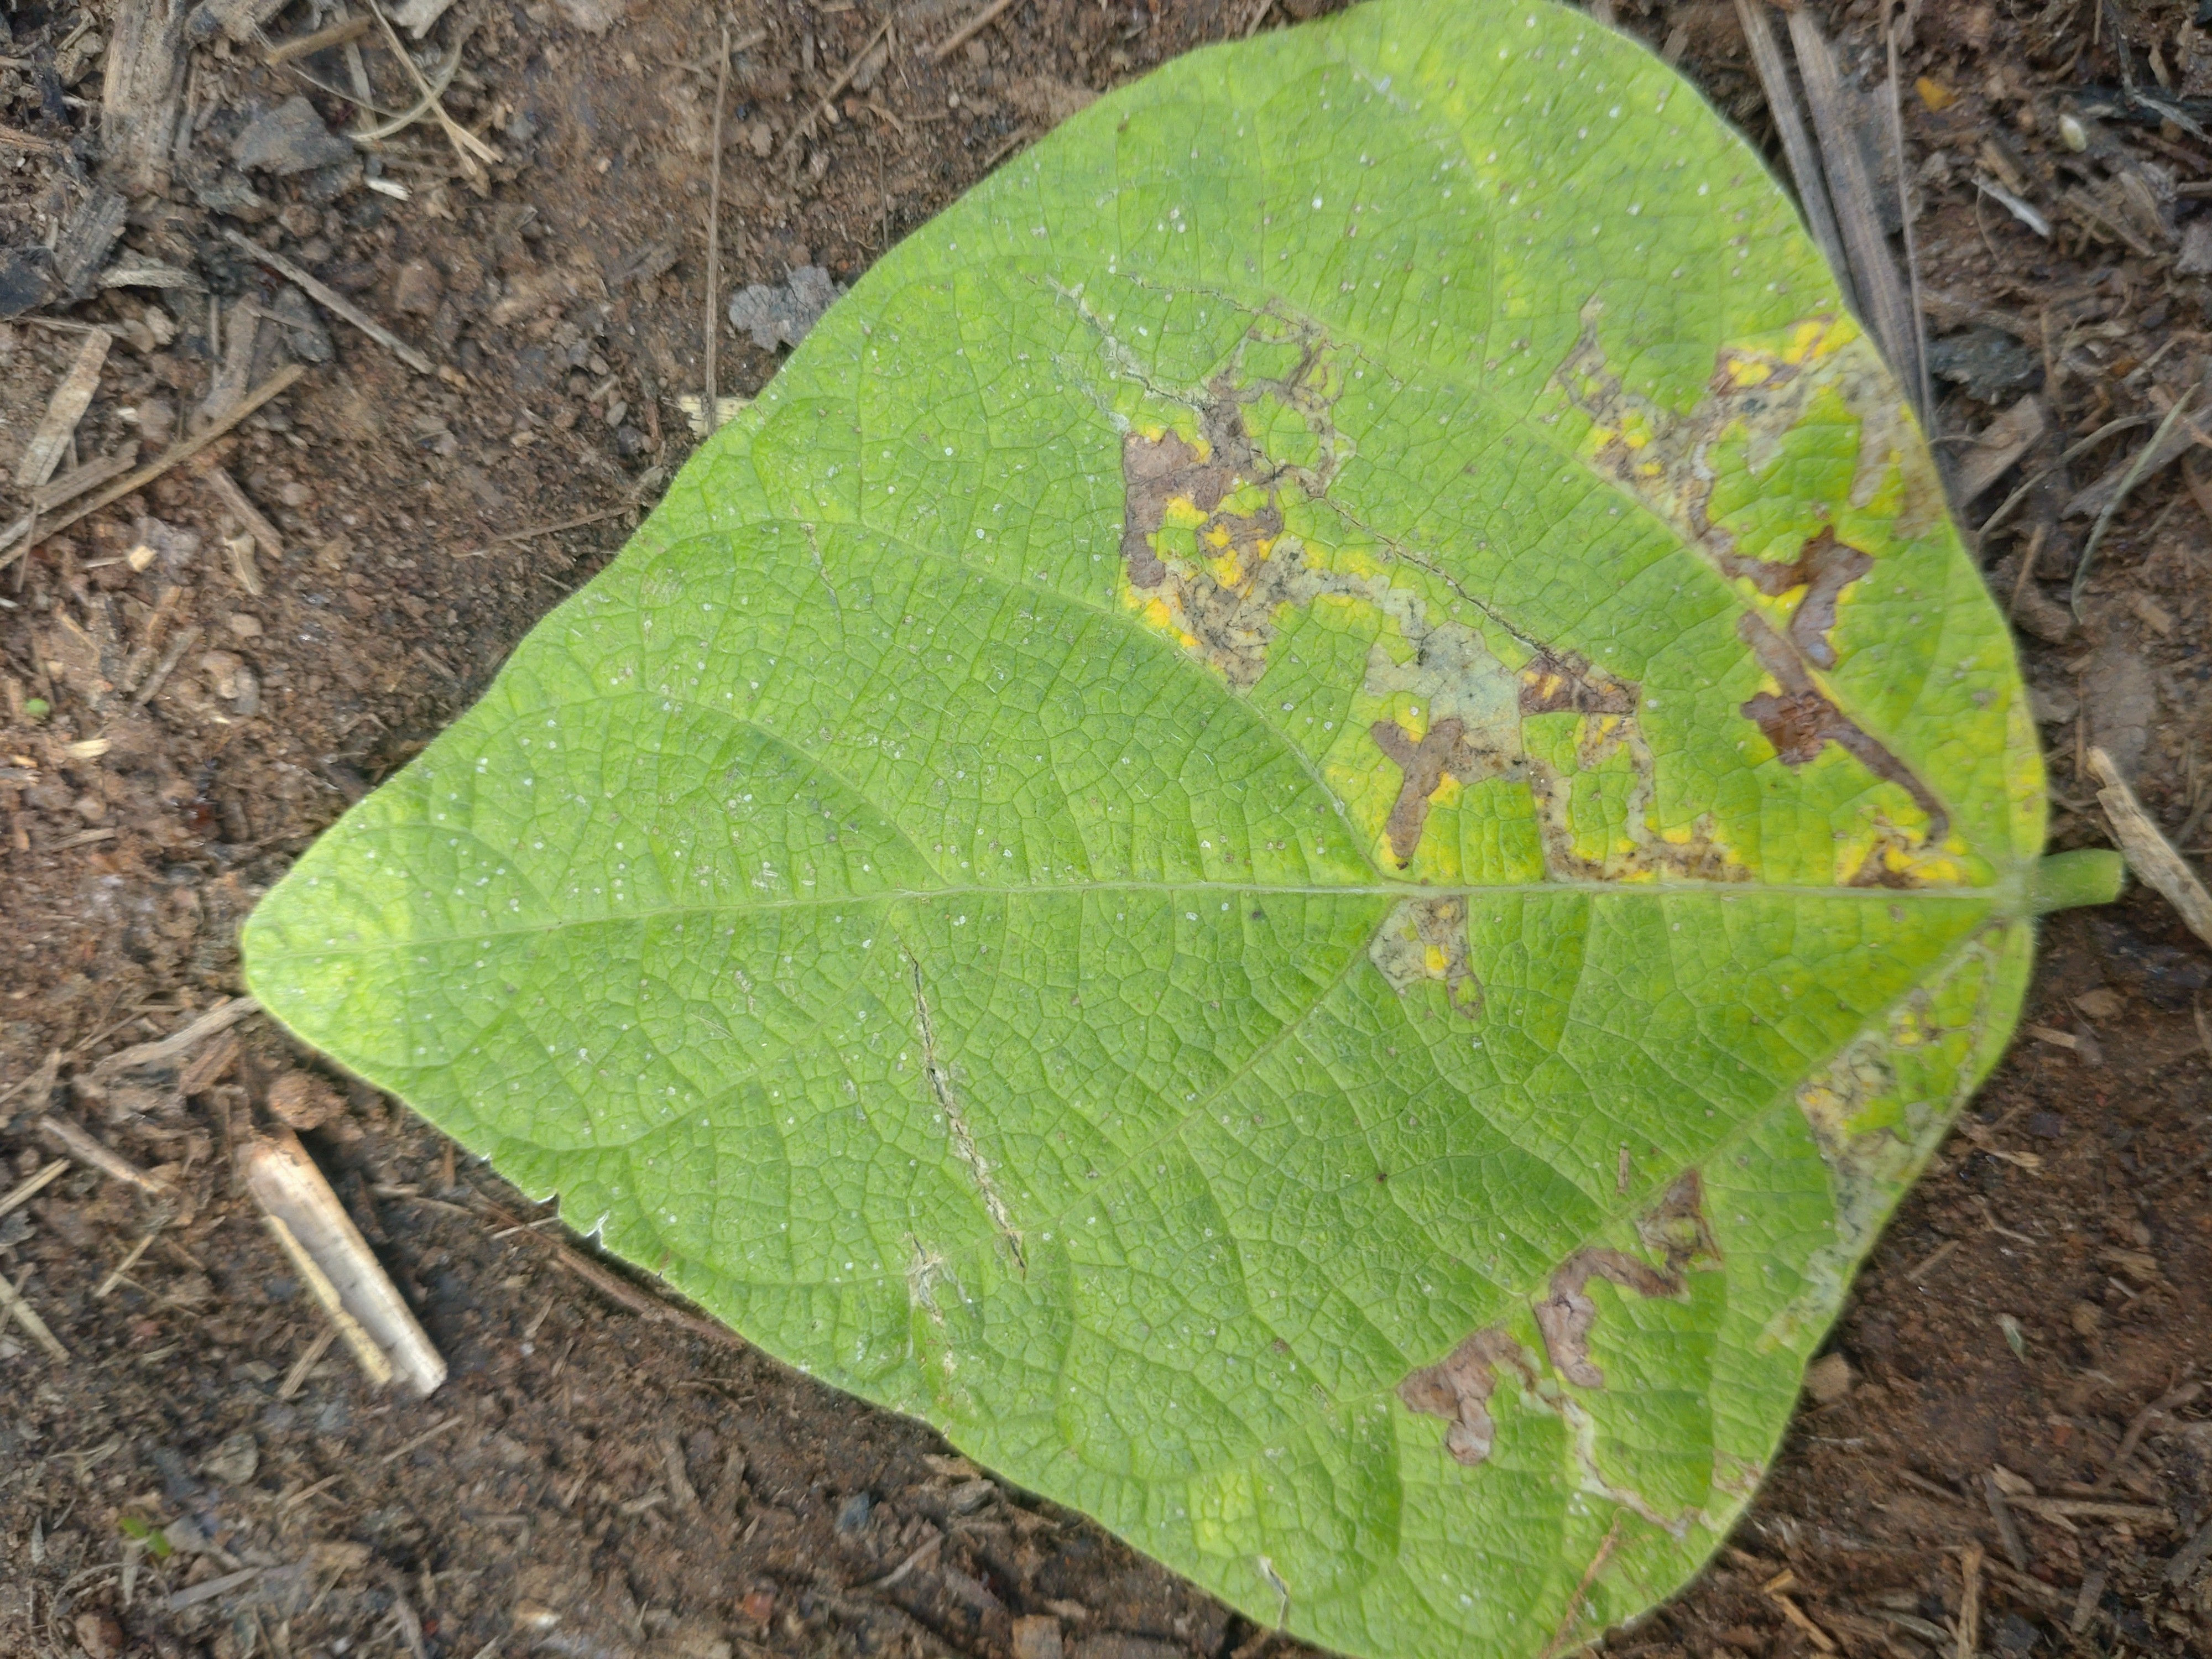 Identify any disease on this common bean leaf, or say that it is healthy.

anthracnose
